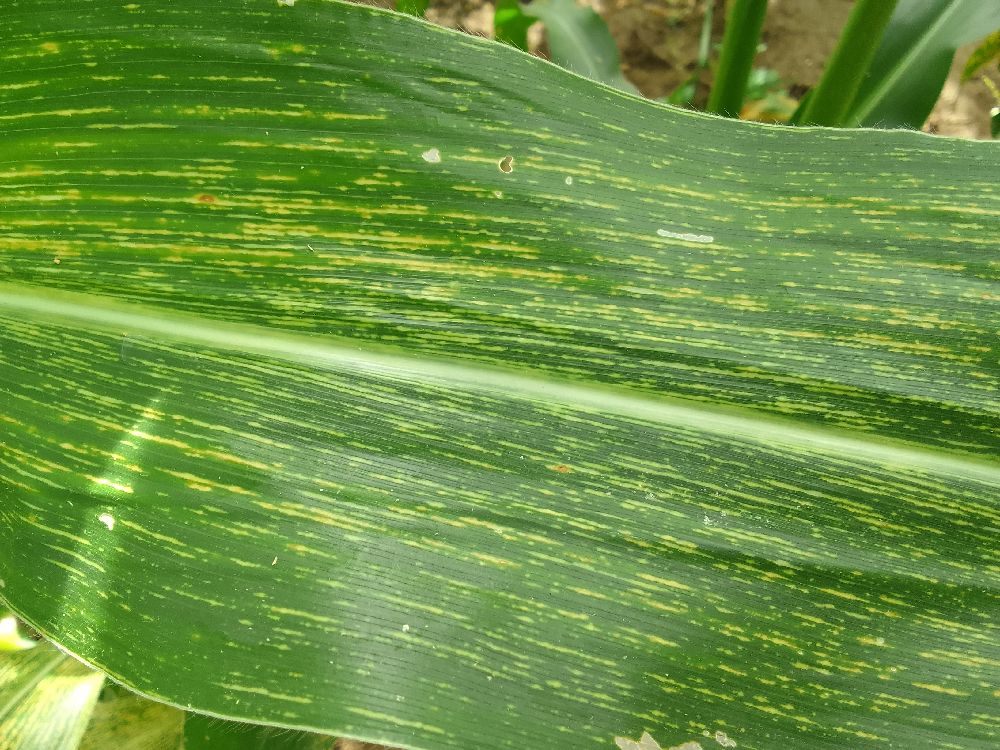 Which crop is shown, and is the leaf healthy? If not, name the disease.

maize, maize streak virus
